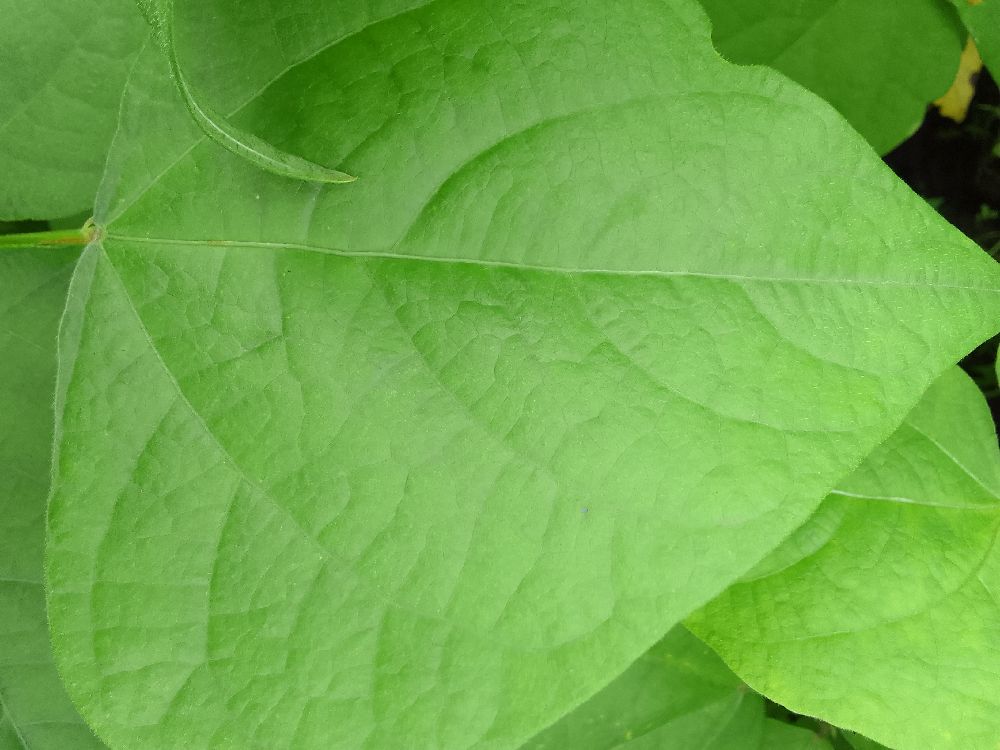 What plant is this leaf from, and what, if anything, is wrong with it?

common bean, healthy
